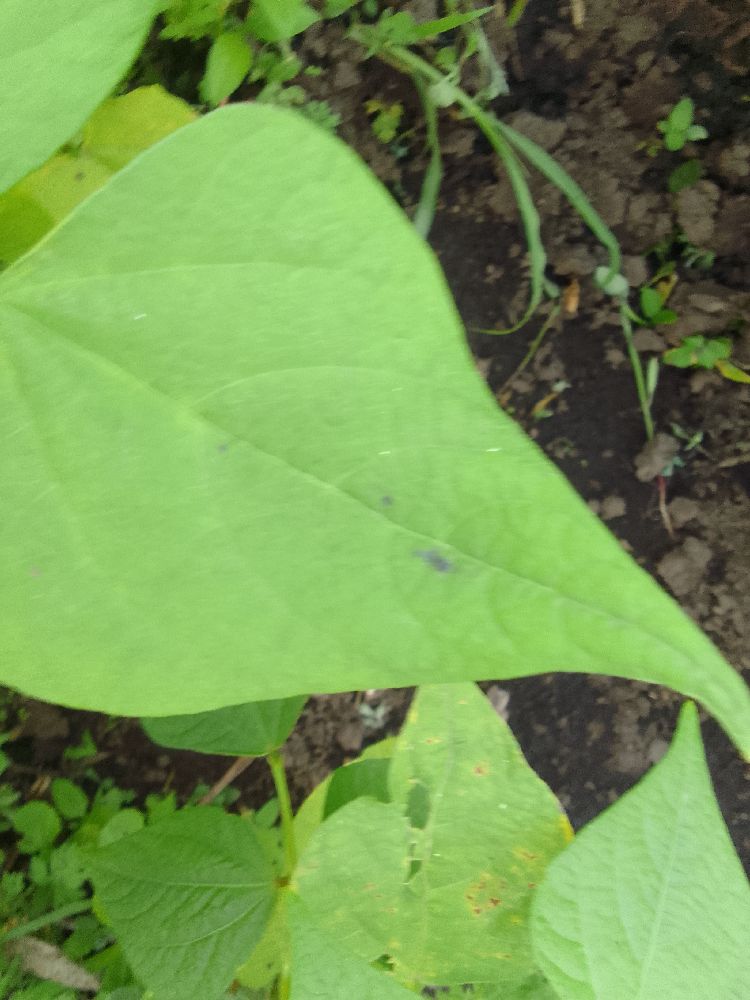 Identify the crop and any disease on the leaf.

common bean, healthy
